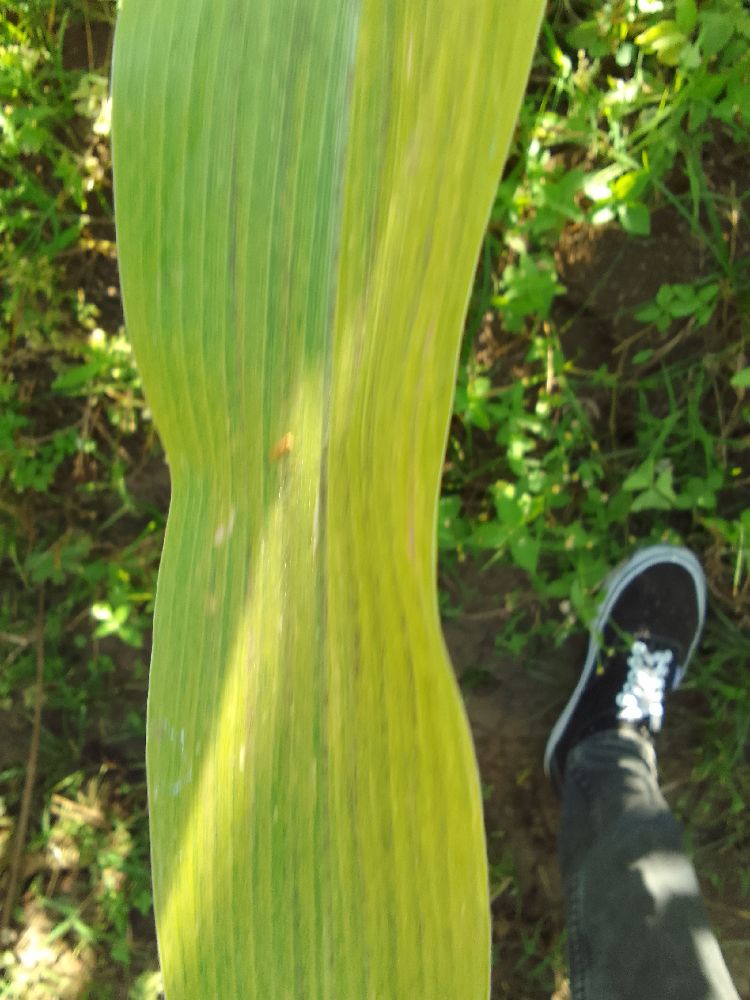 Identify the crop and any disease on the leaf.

maize, maize lethal necrosis
